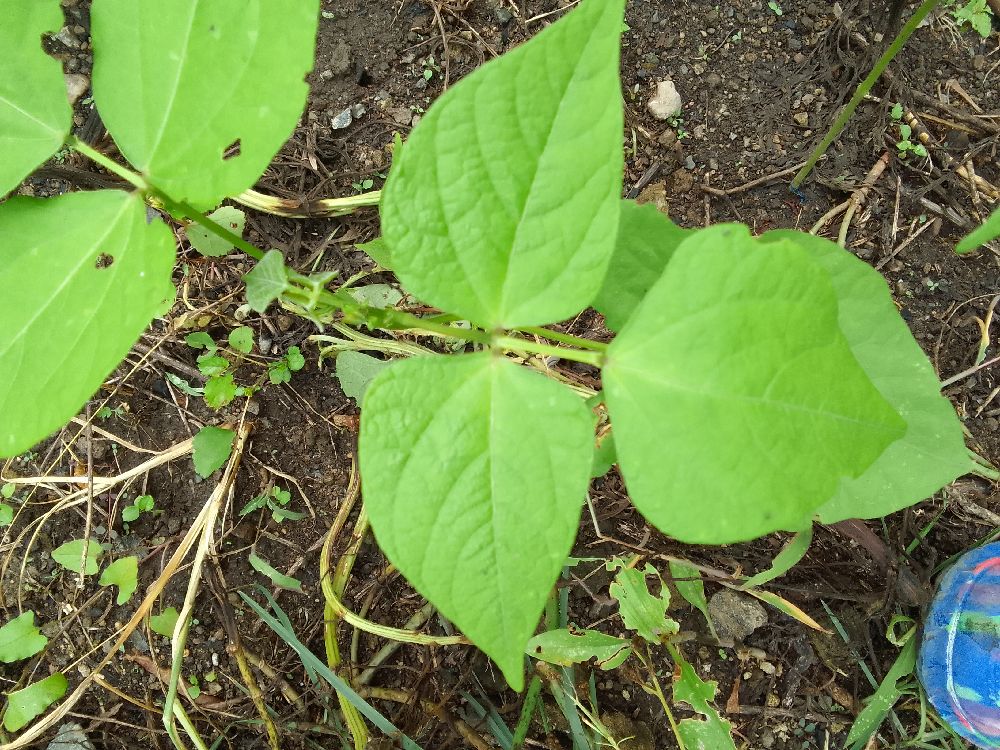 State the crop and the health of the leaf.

common bean, healthy
